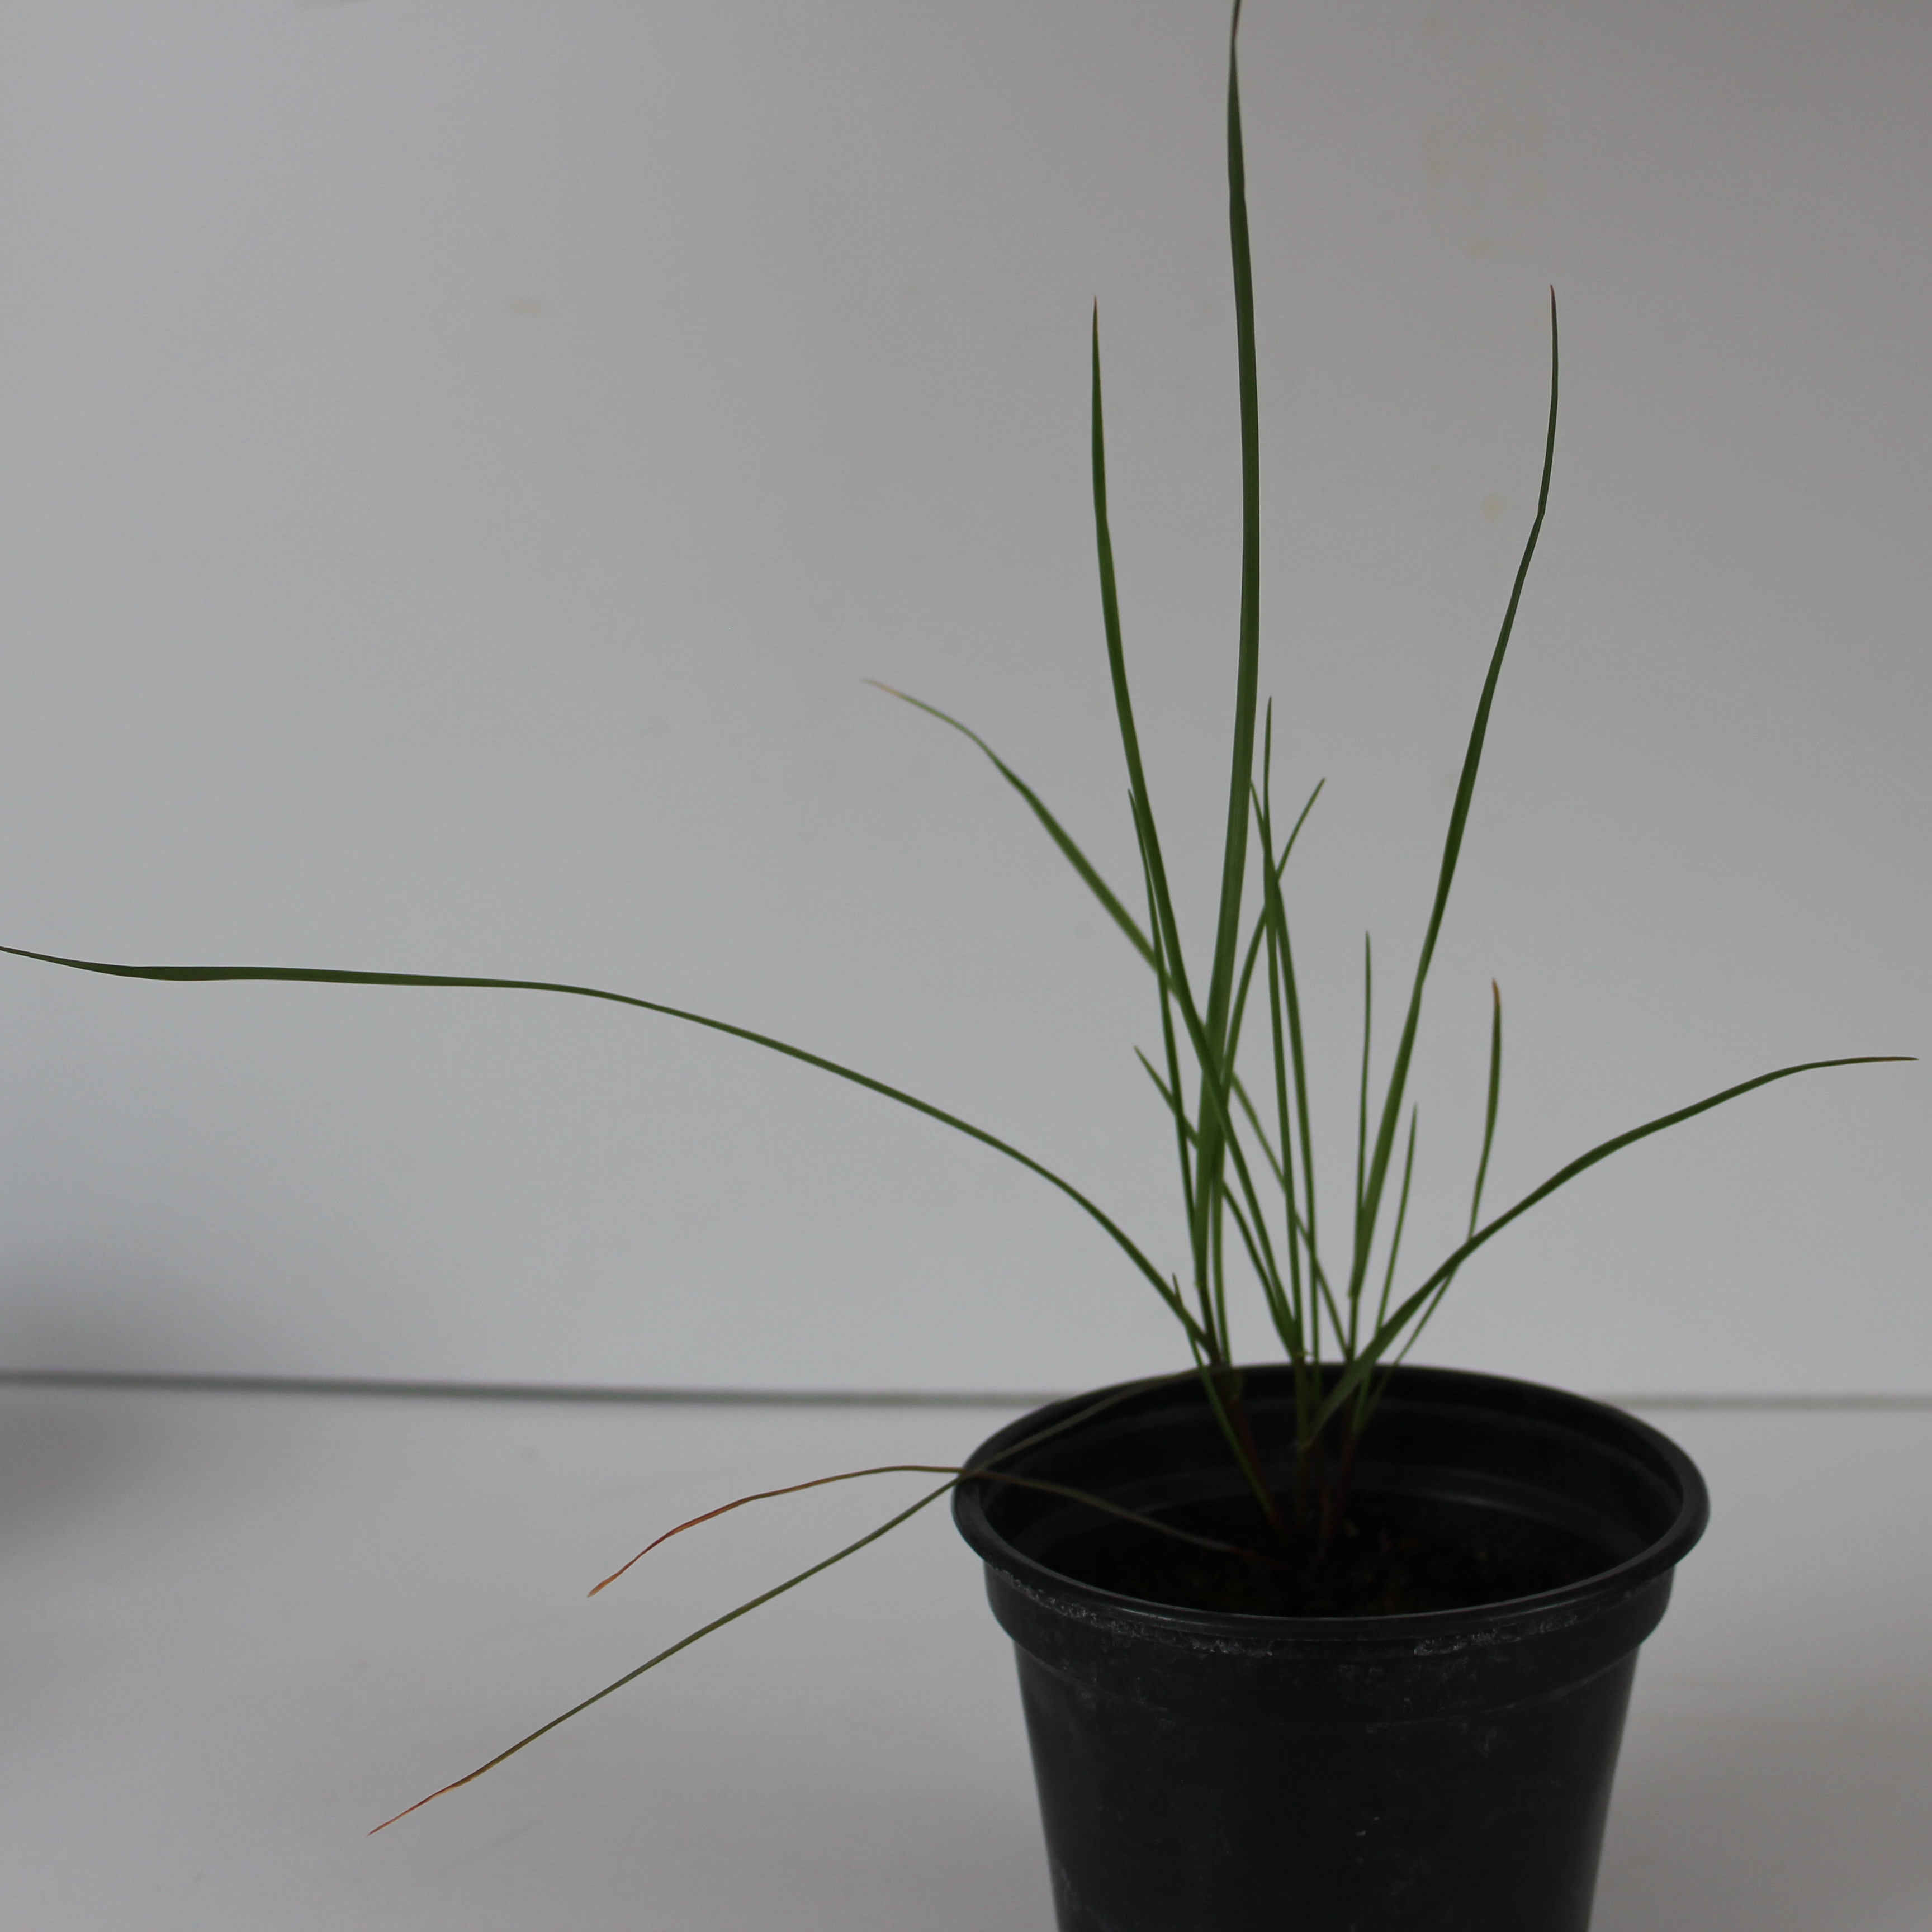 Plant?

Lolium multiflorum
